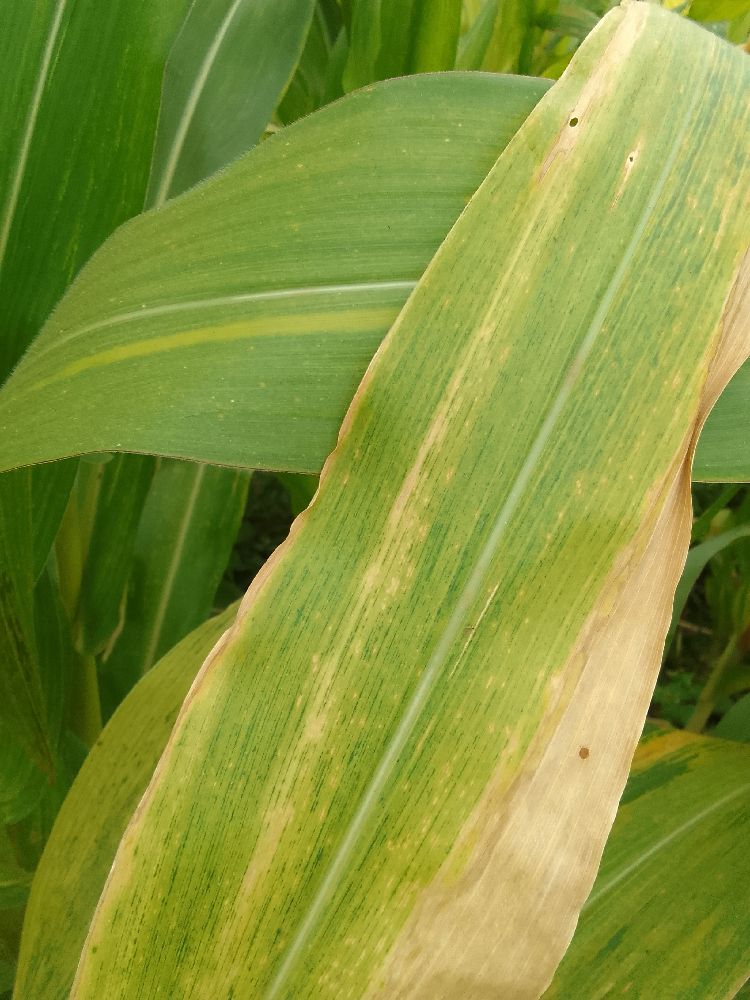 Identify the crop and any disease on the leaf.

maize, maize lethal necrosis
